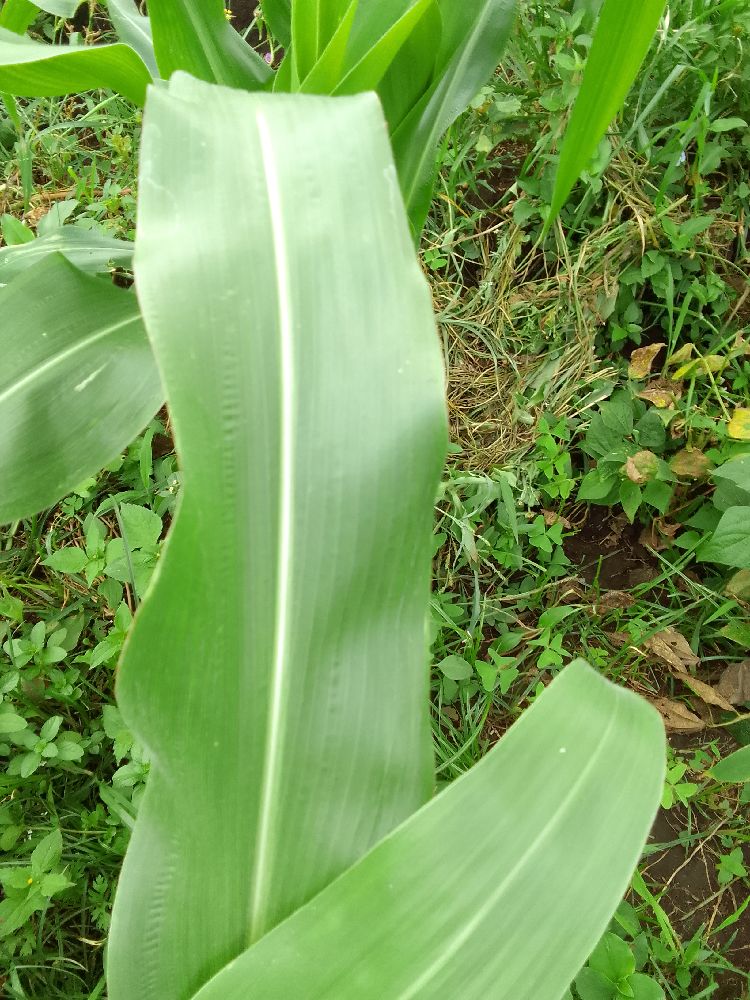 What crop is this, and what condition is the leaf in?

maize, healthy
